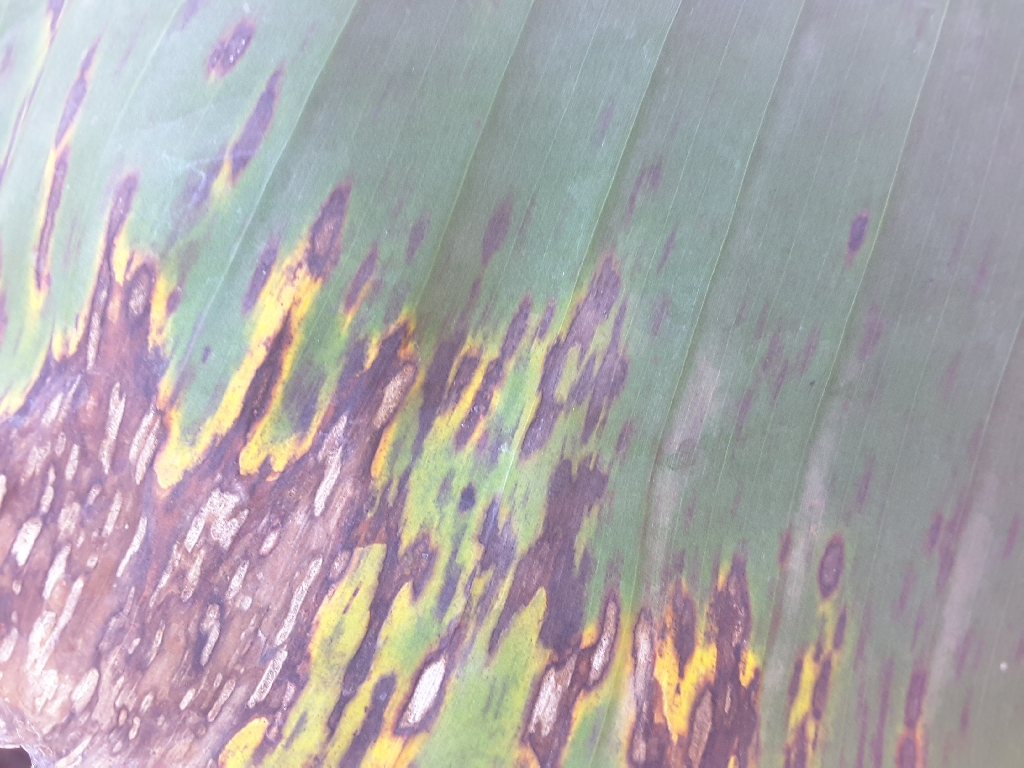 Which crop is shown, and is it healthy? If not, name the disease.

banana, black sigatoka
